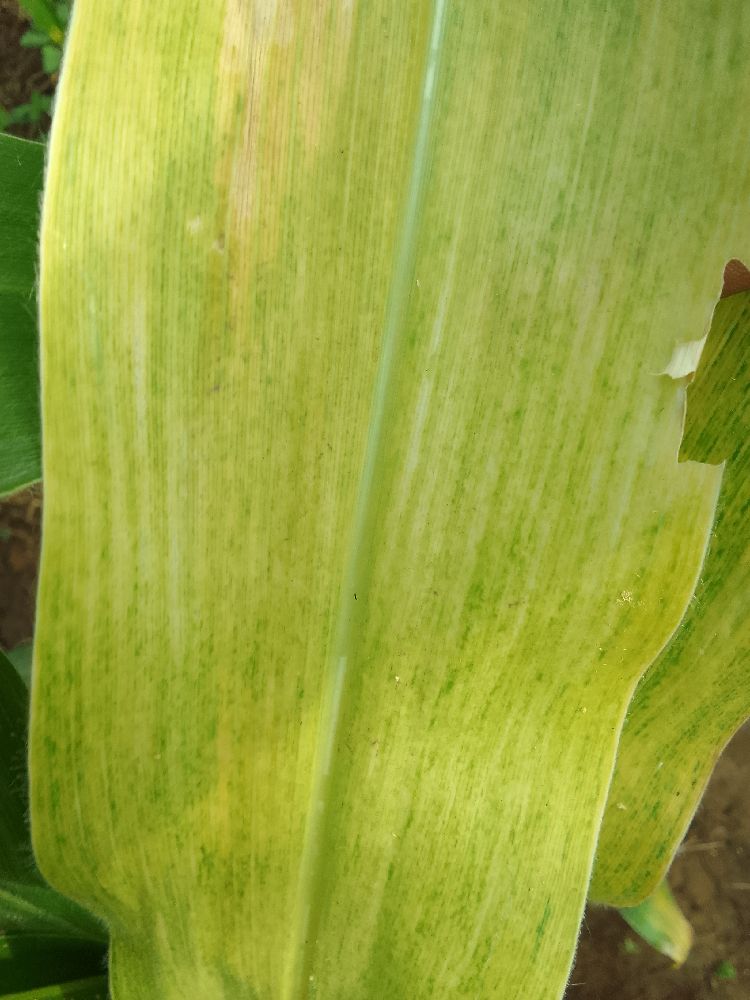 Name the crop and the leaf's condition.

maize, maize lethal necrosis
